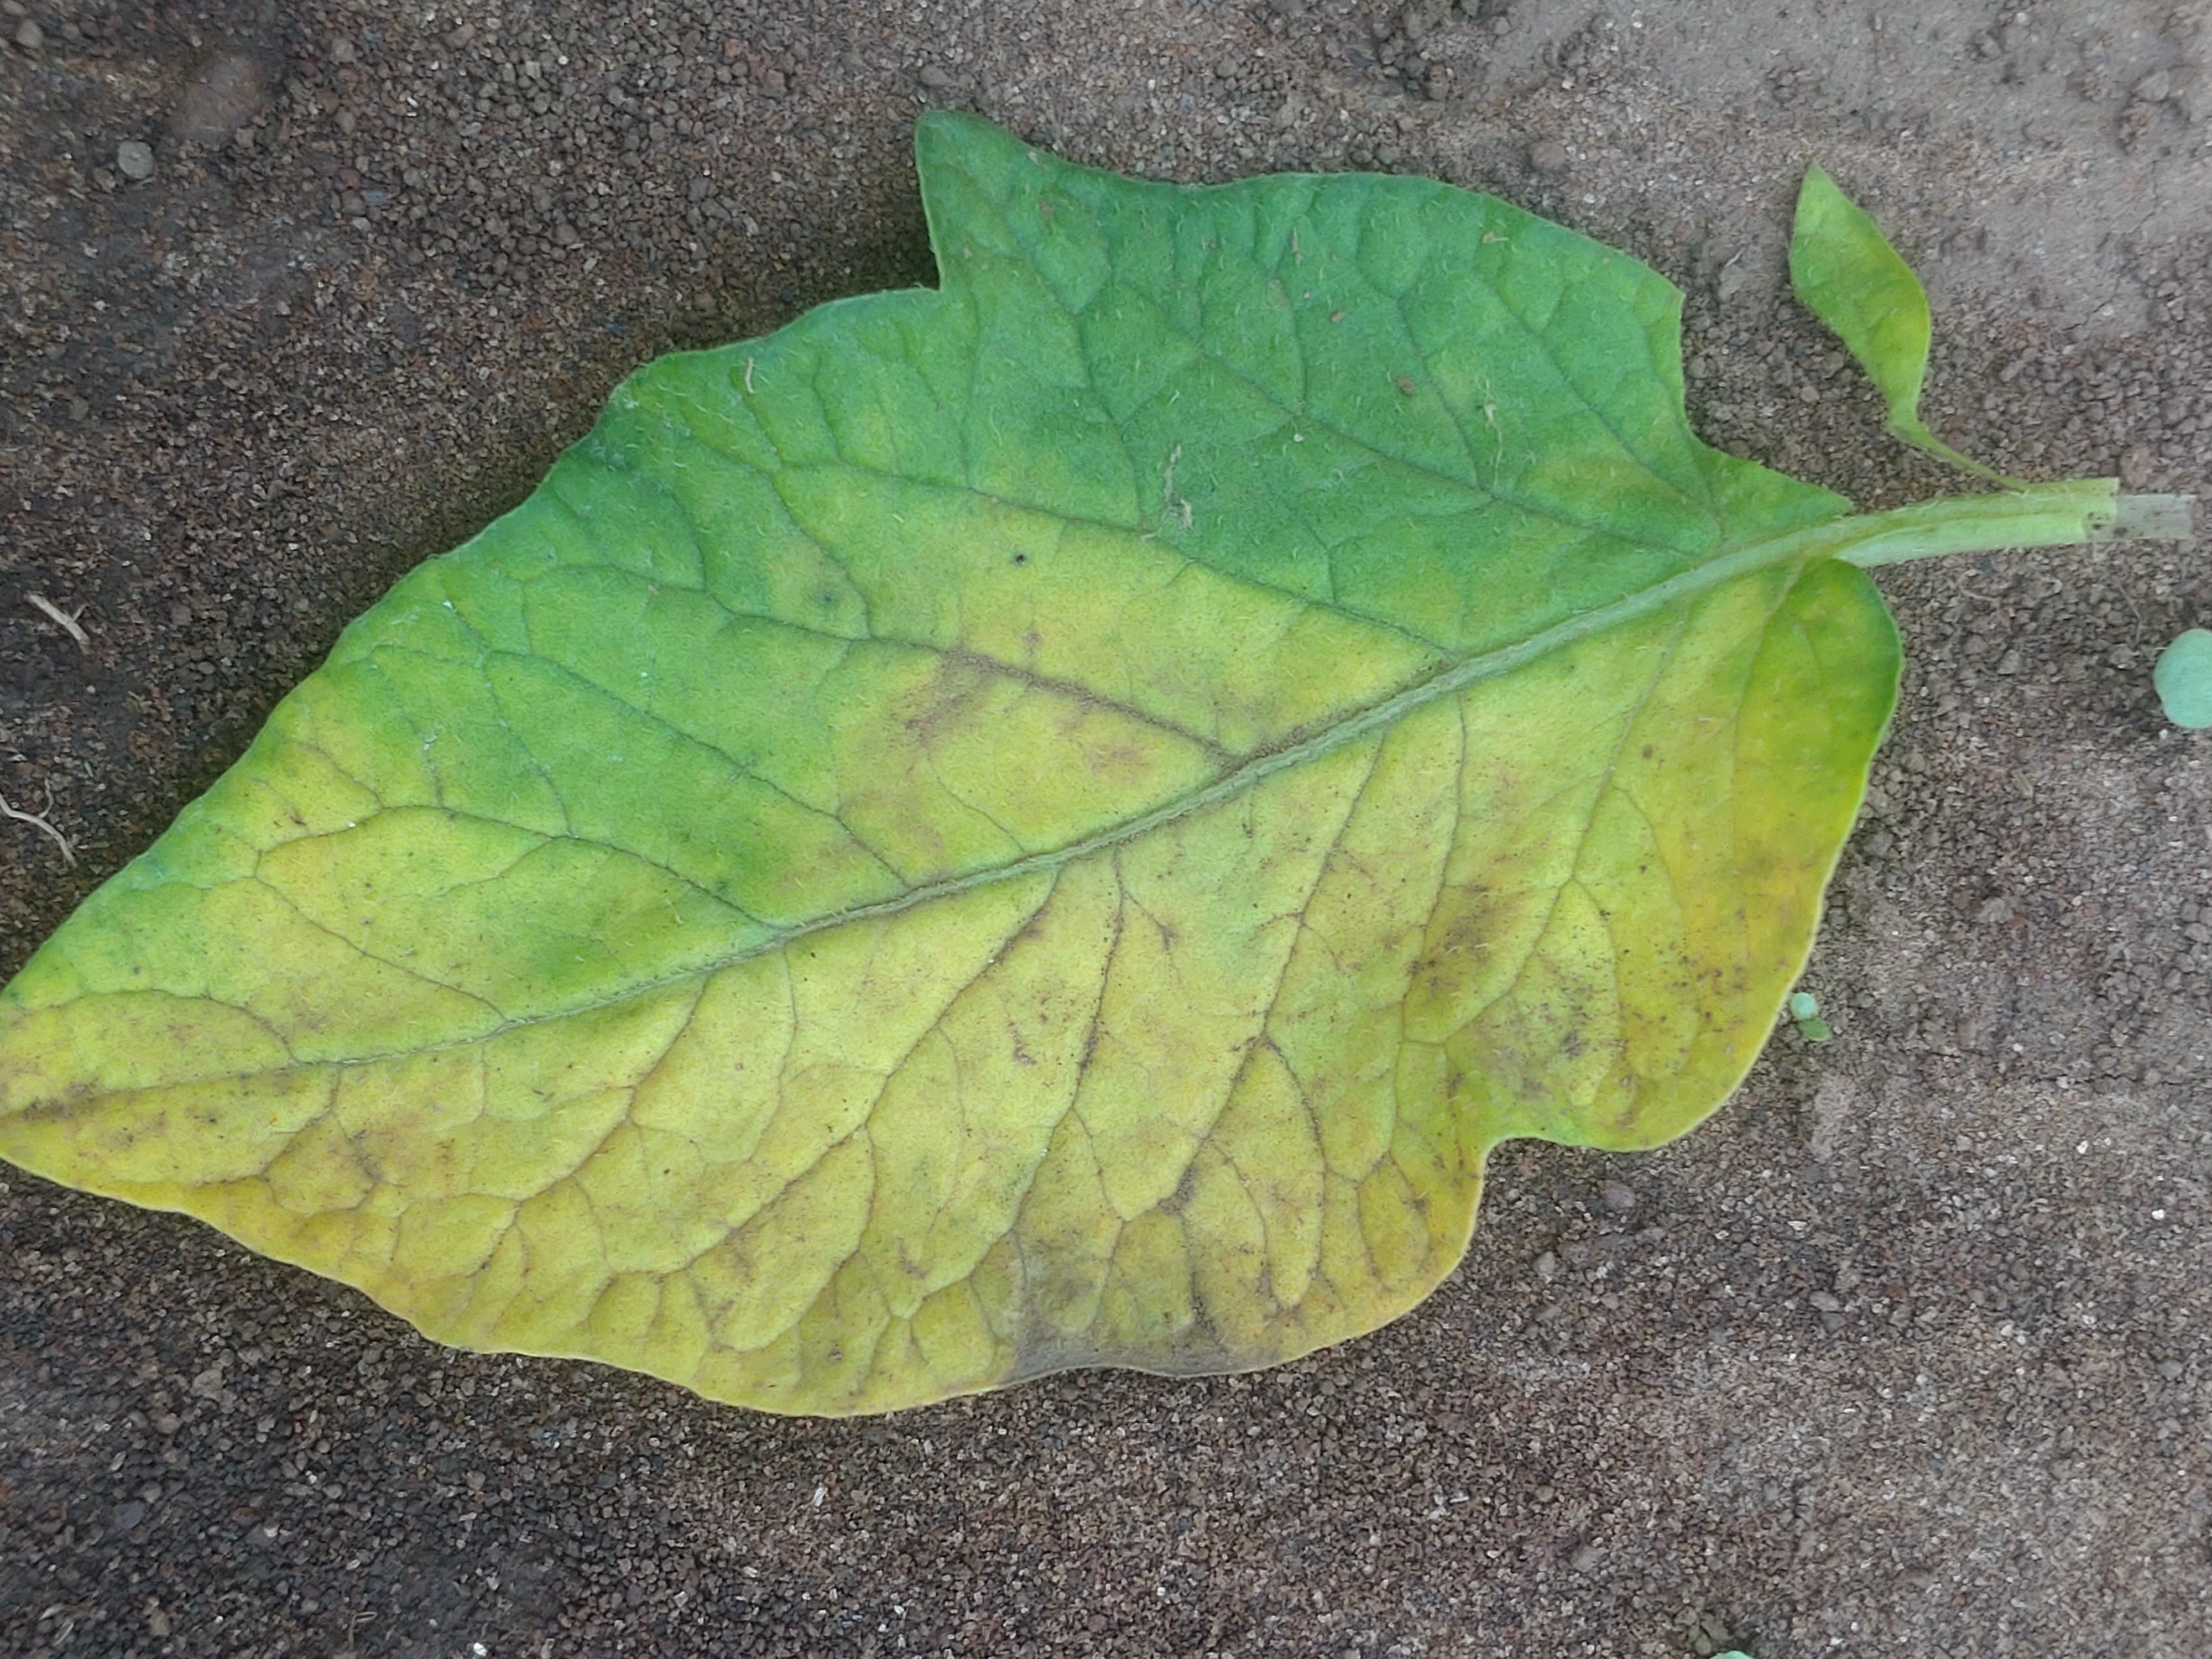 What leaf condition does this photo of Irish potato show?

late blight
